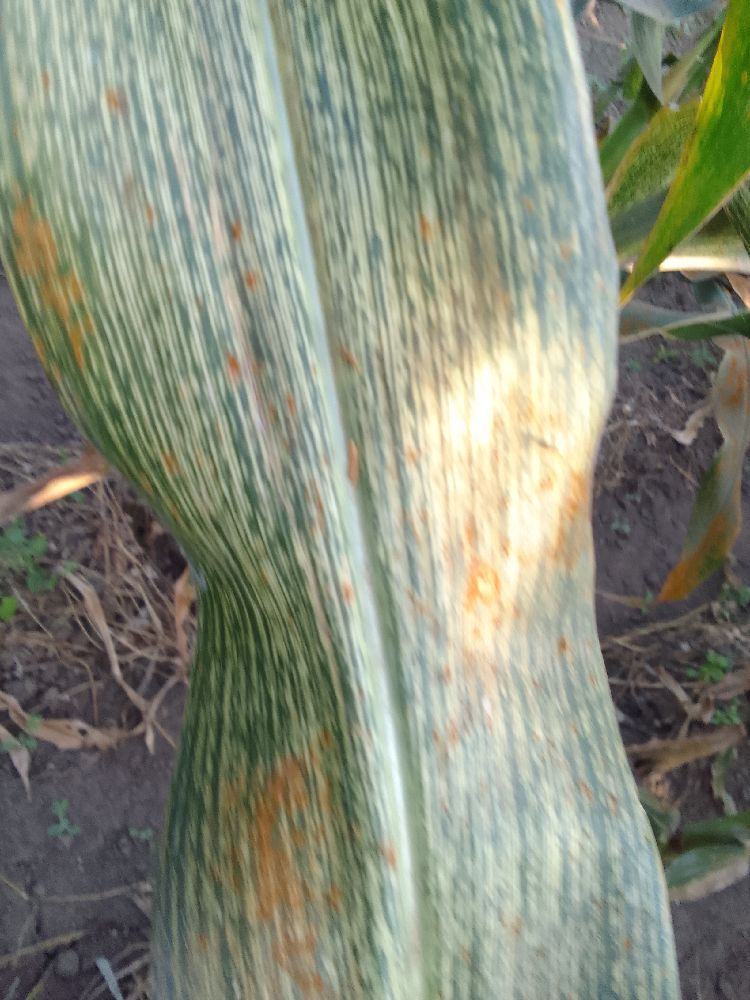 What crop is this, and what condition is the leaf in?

maize, maize streak virus
